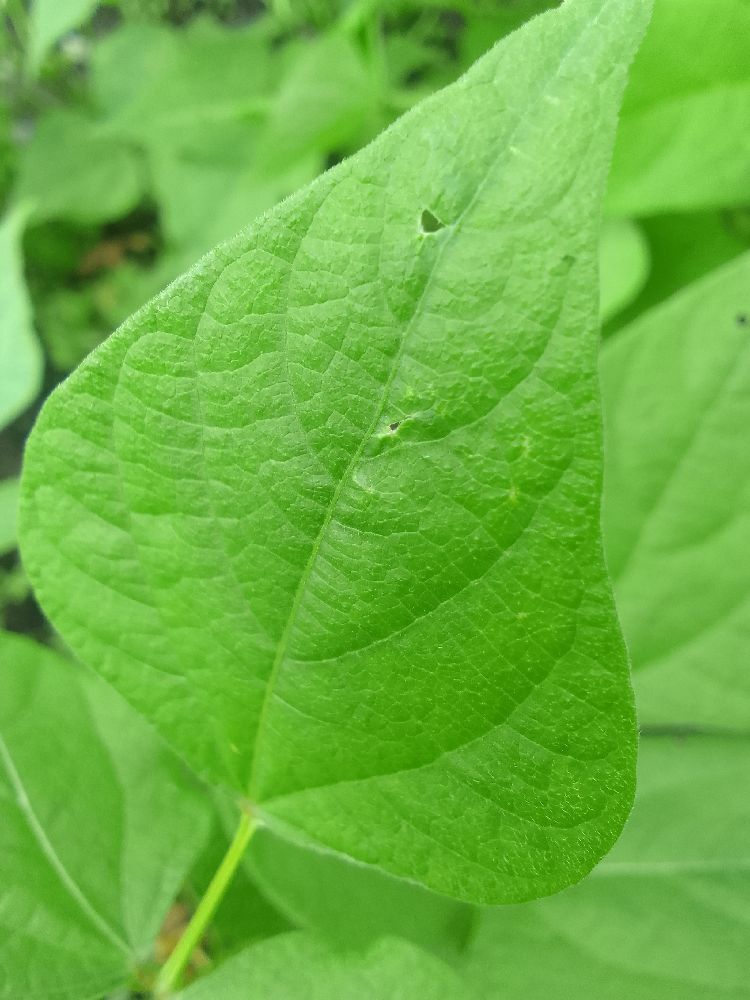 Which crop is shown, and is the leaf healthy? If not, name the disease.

common bean, healthy
